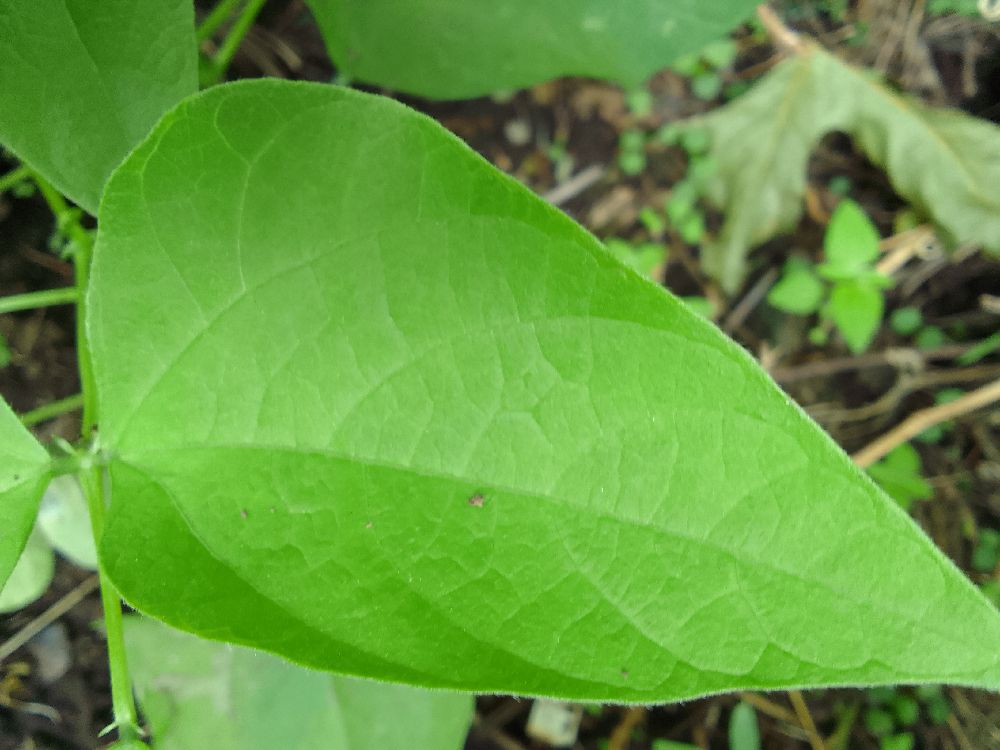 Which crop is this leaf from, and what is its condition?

common bean, healthy
